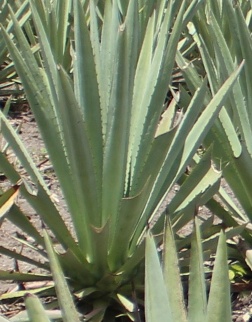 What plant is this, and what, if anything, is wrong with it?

agave, healthy
